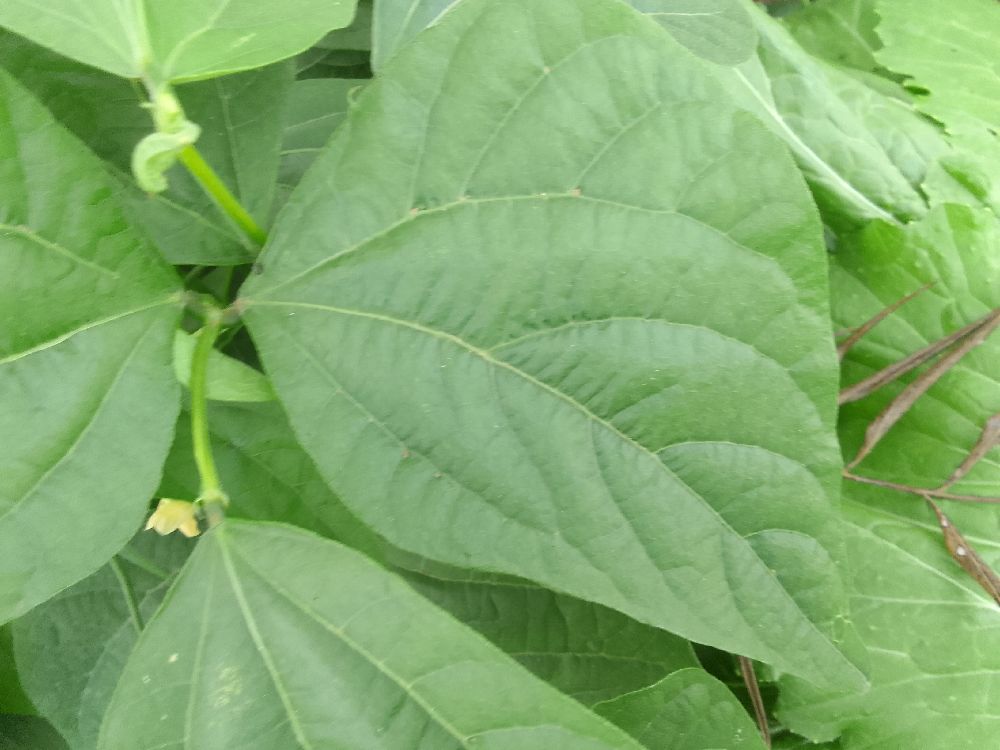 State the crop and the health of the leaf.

common bean, healthy
